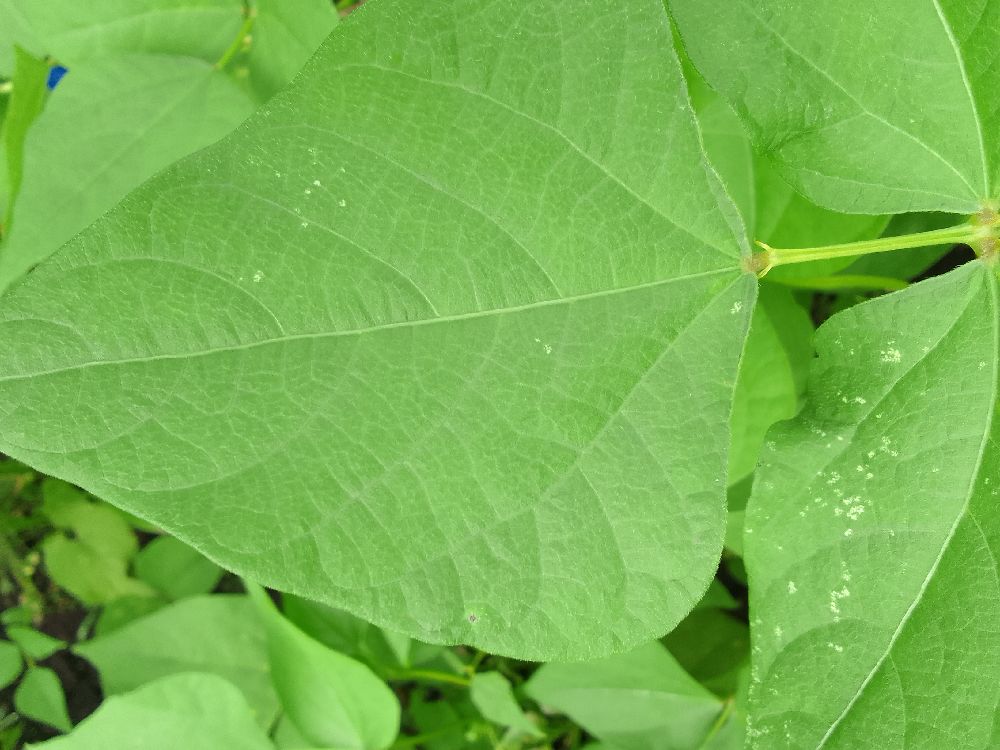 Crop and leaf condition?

common bean, healthy
